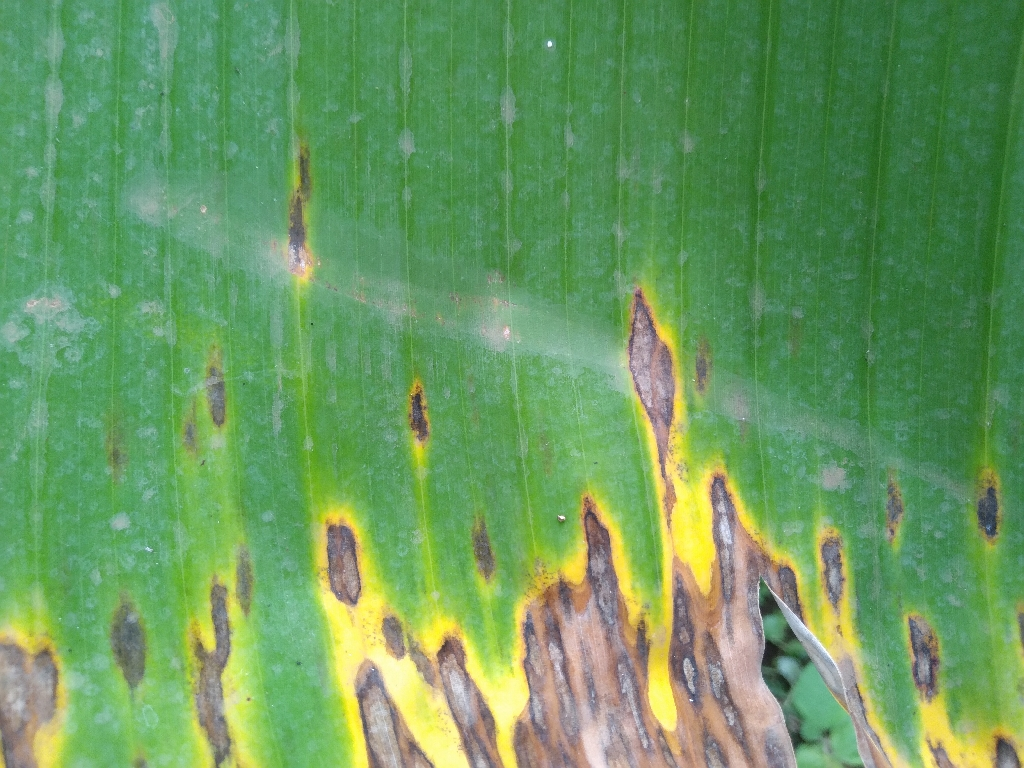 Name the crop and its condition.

banana, black sigatoka
